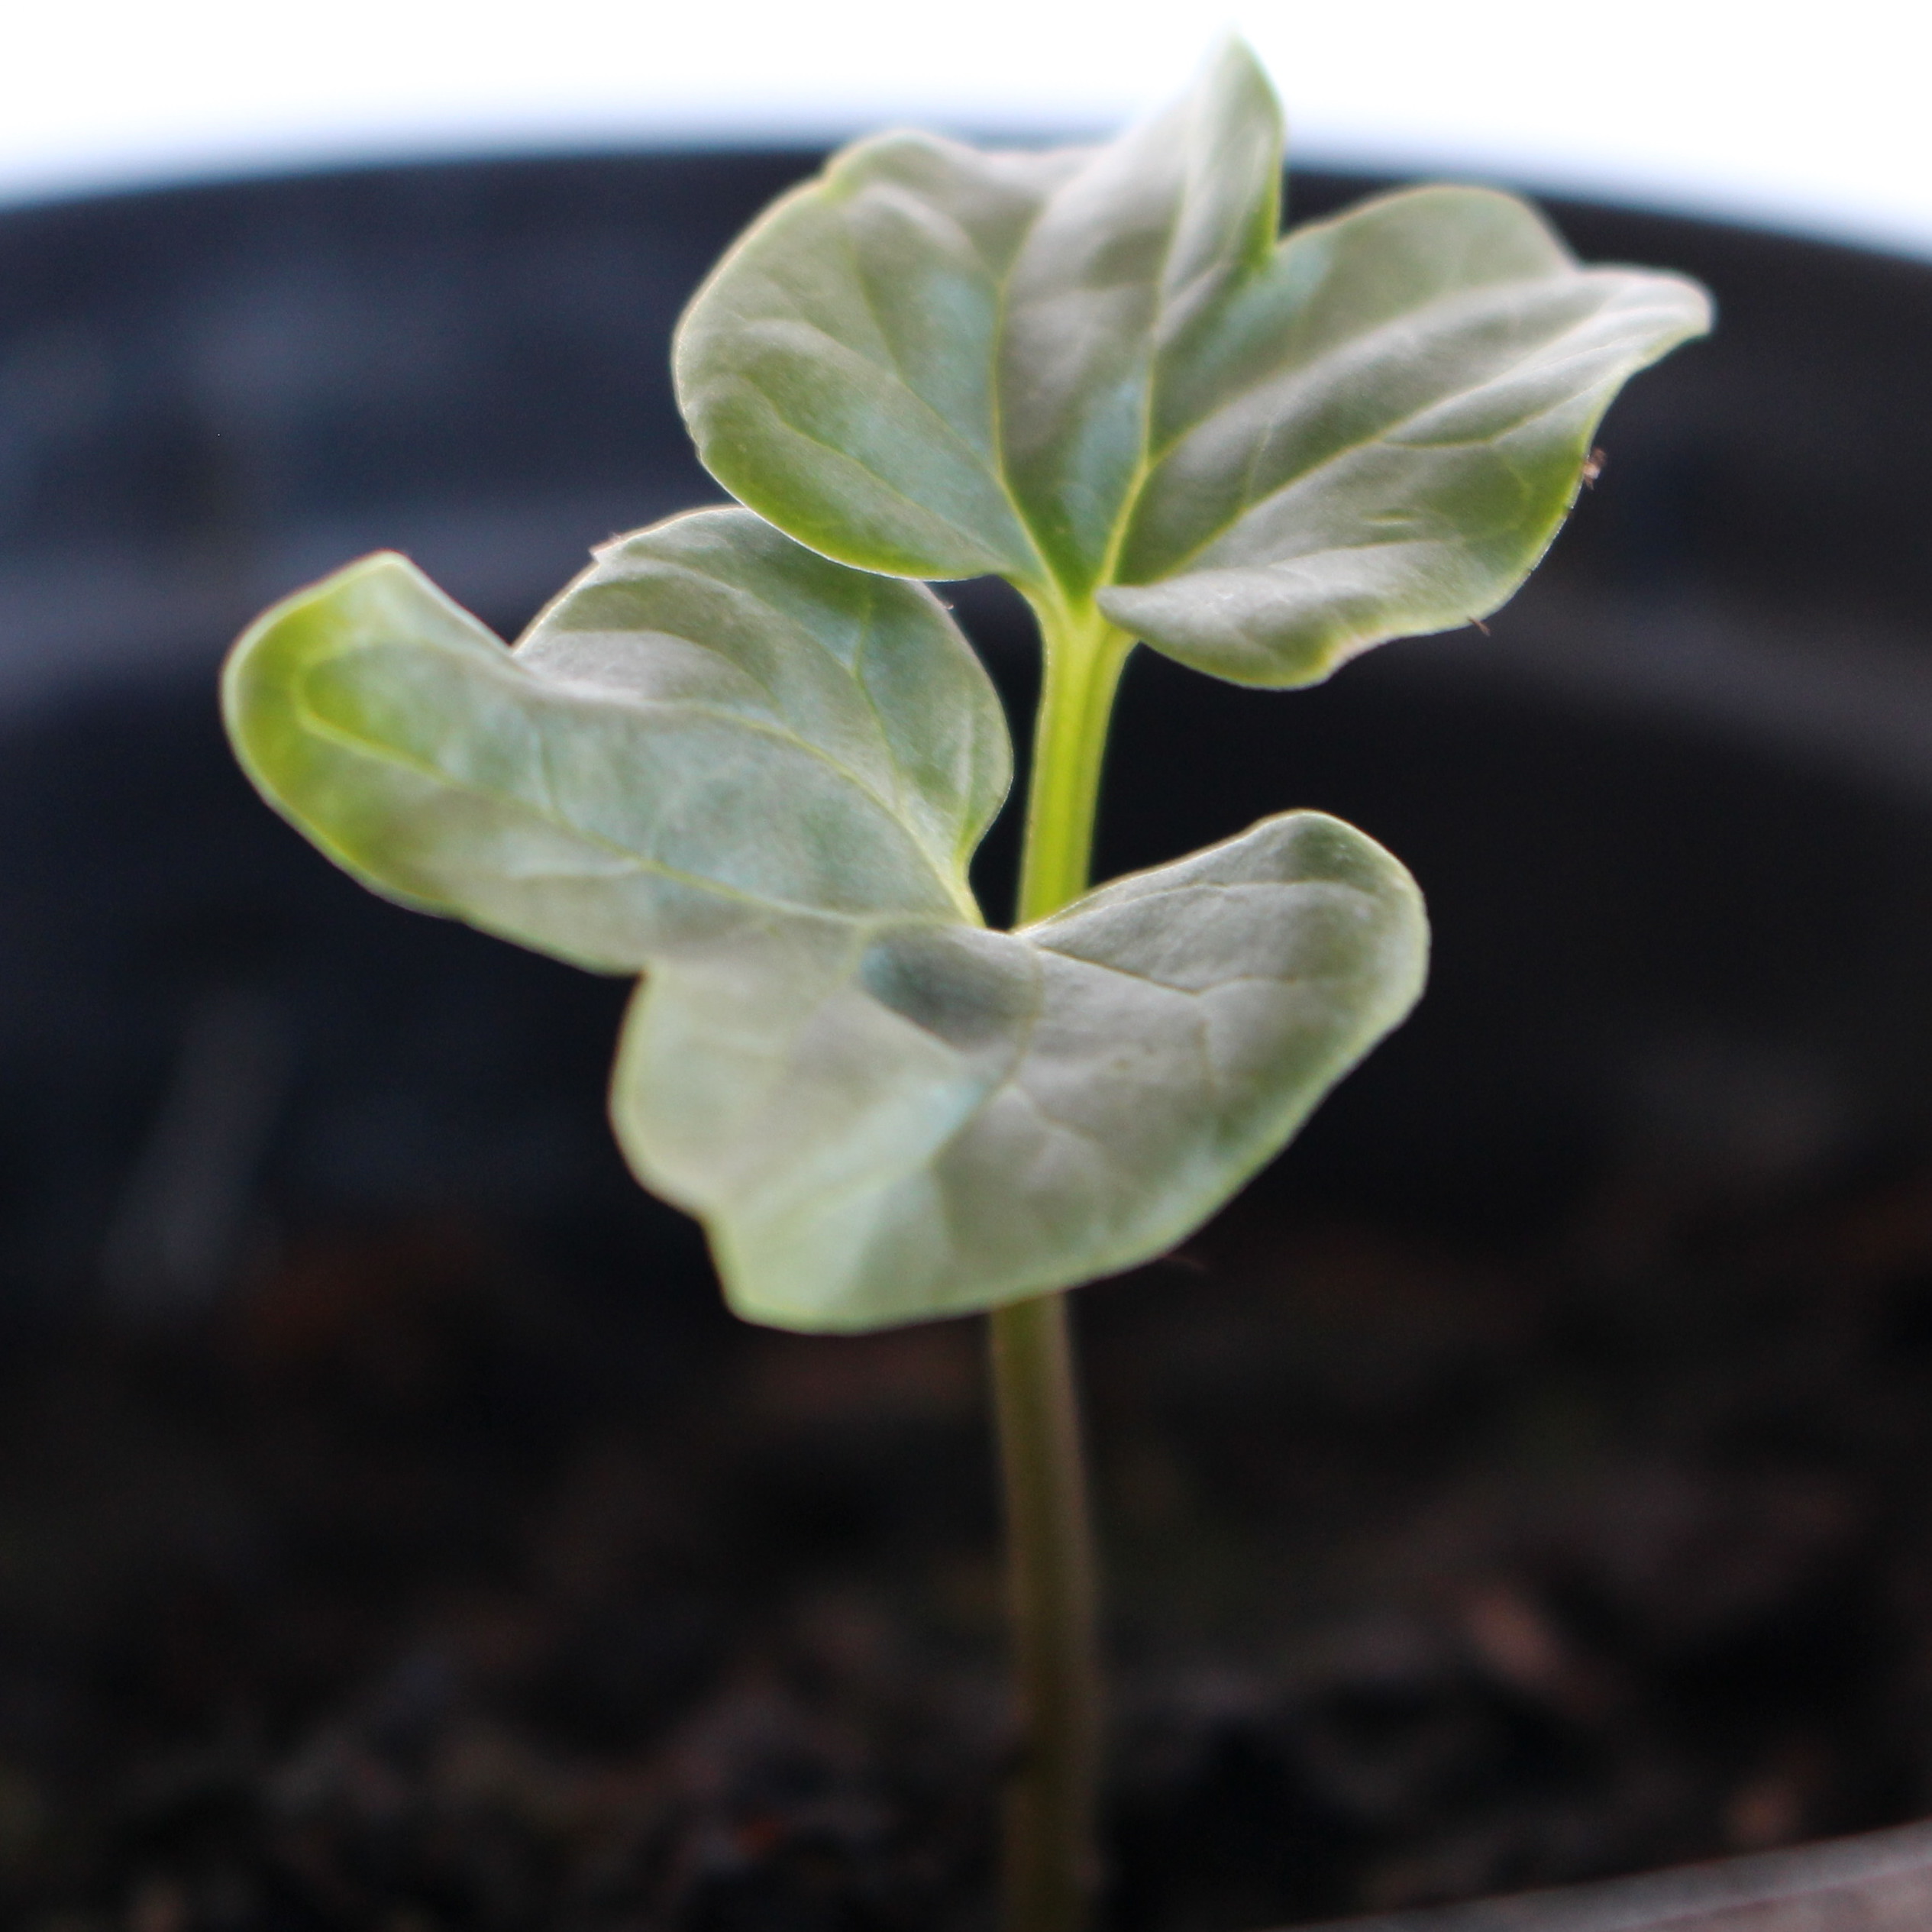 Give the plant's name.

Convolvulus arvensis
